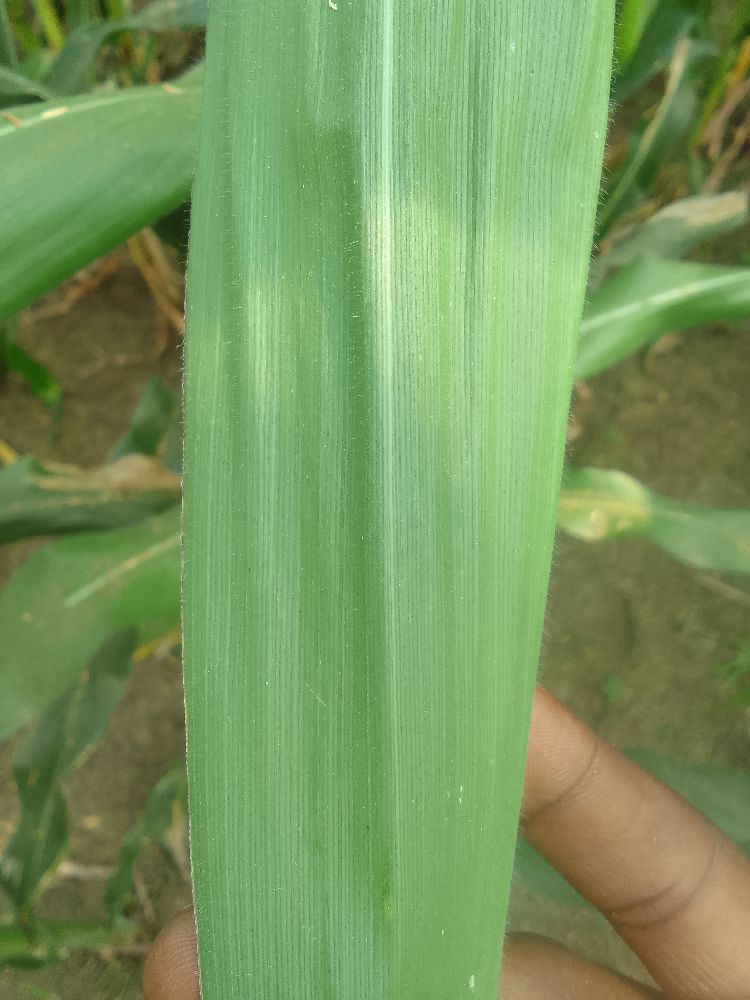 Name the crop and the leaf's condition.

maize, healthy
